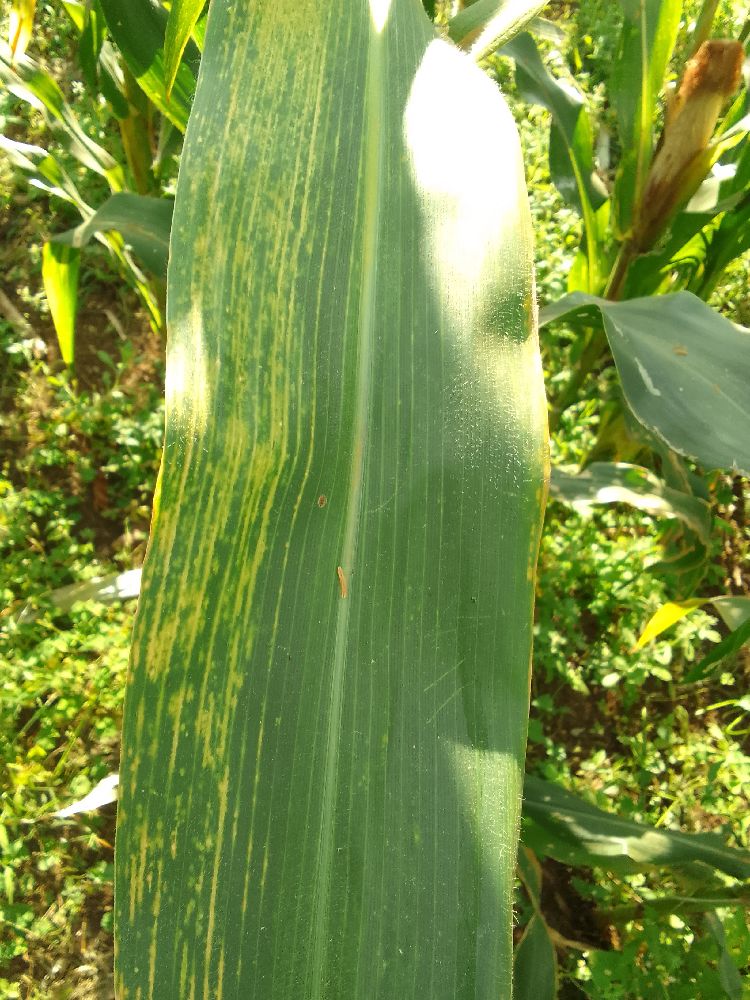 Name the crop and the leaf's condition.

maize, maize lethal necrosis
